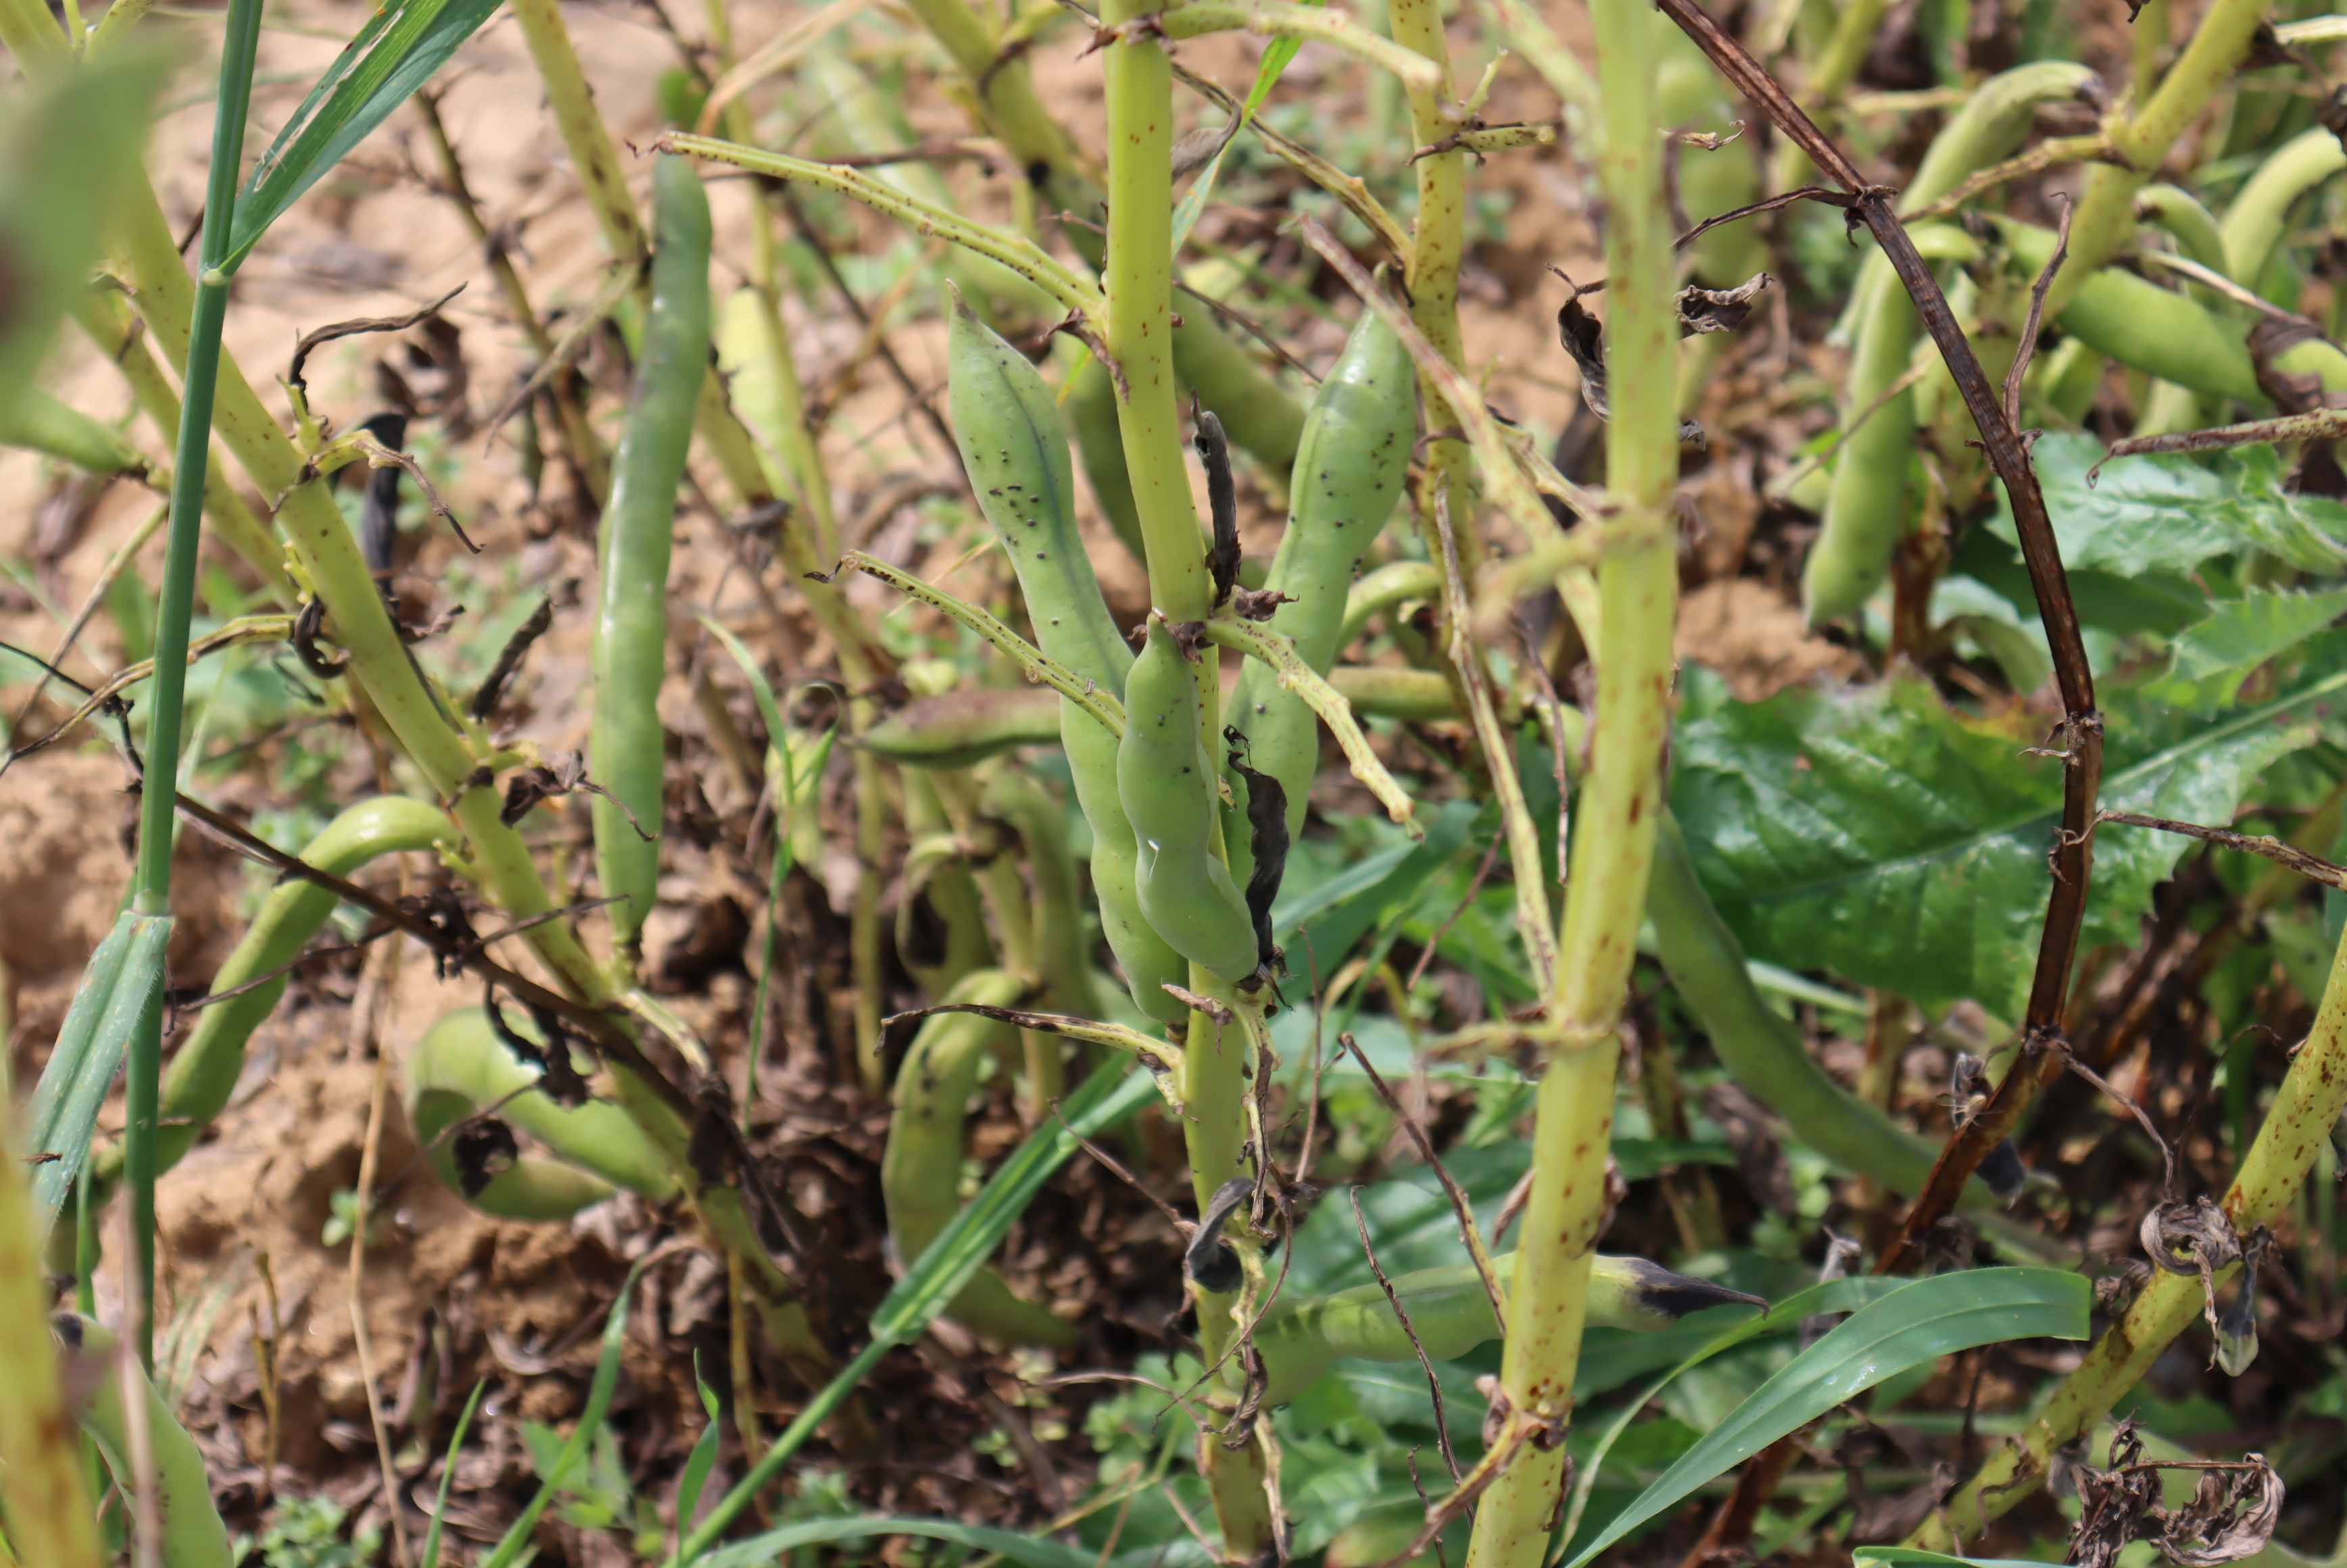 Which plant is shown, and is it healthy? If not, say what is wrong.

faba bean, chocolate spot, oedema, rust
